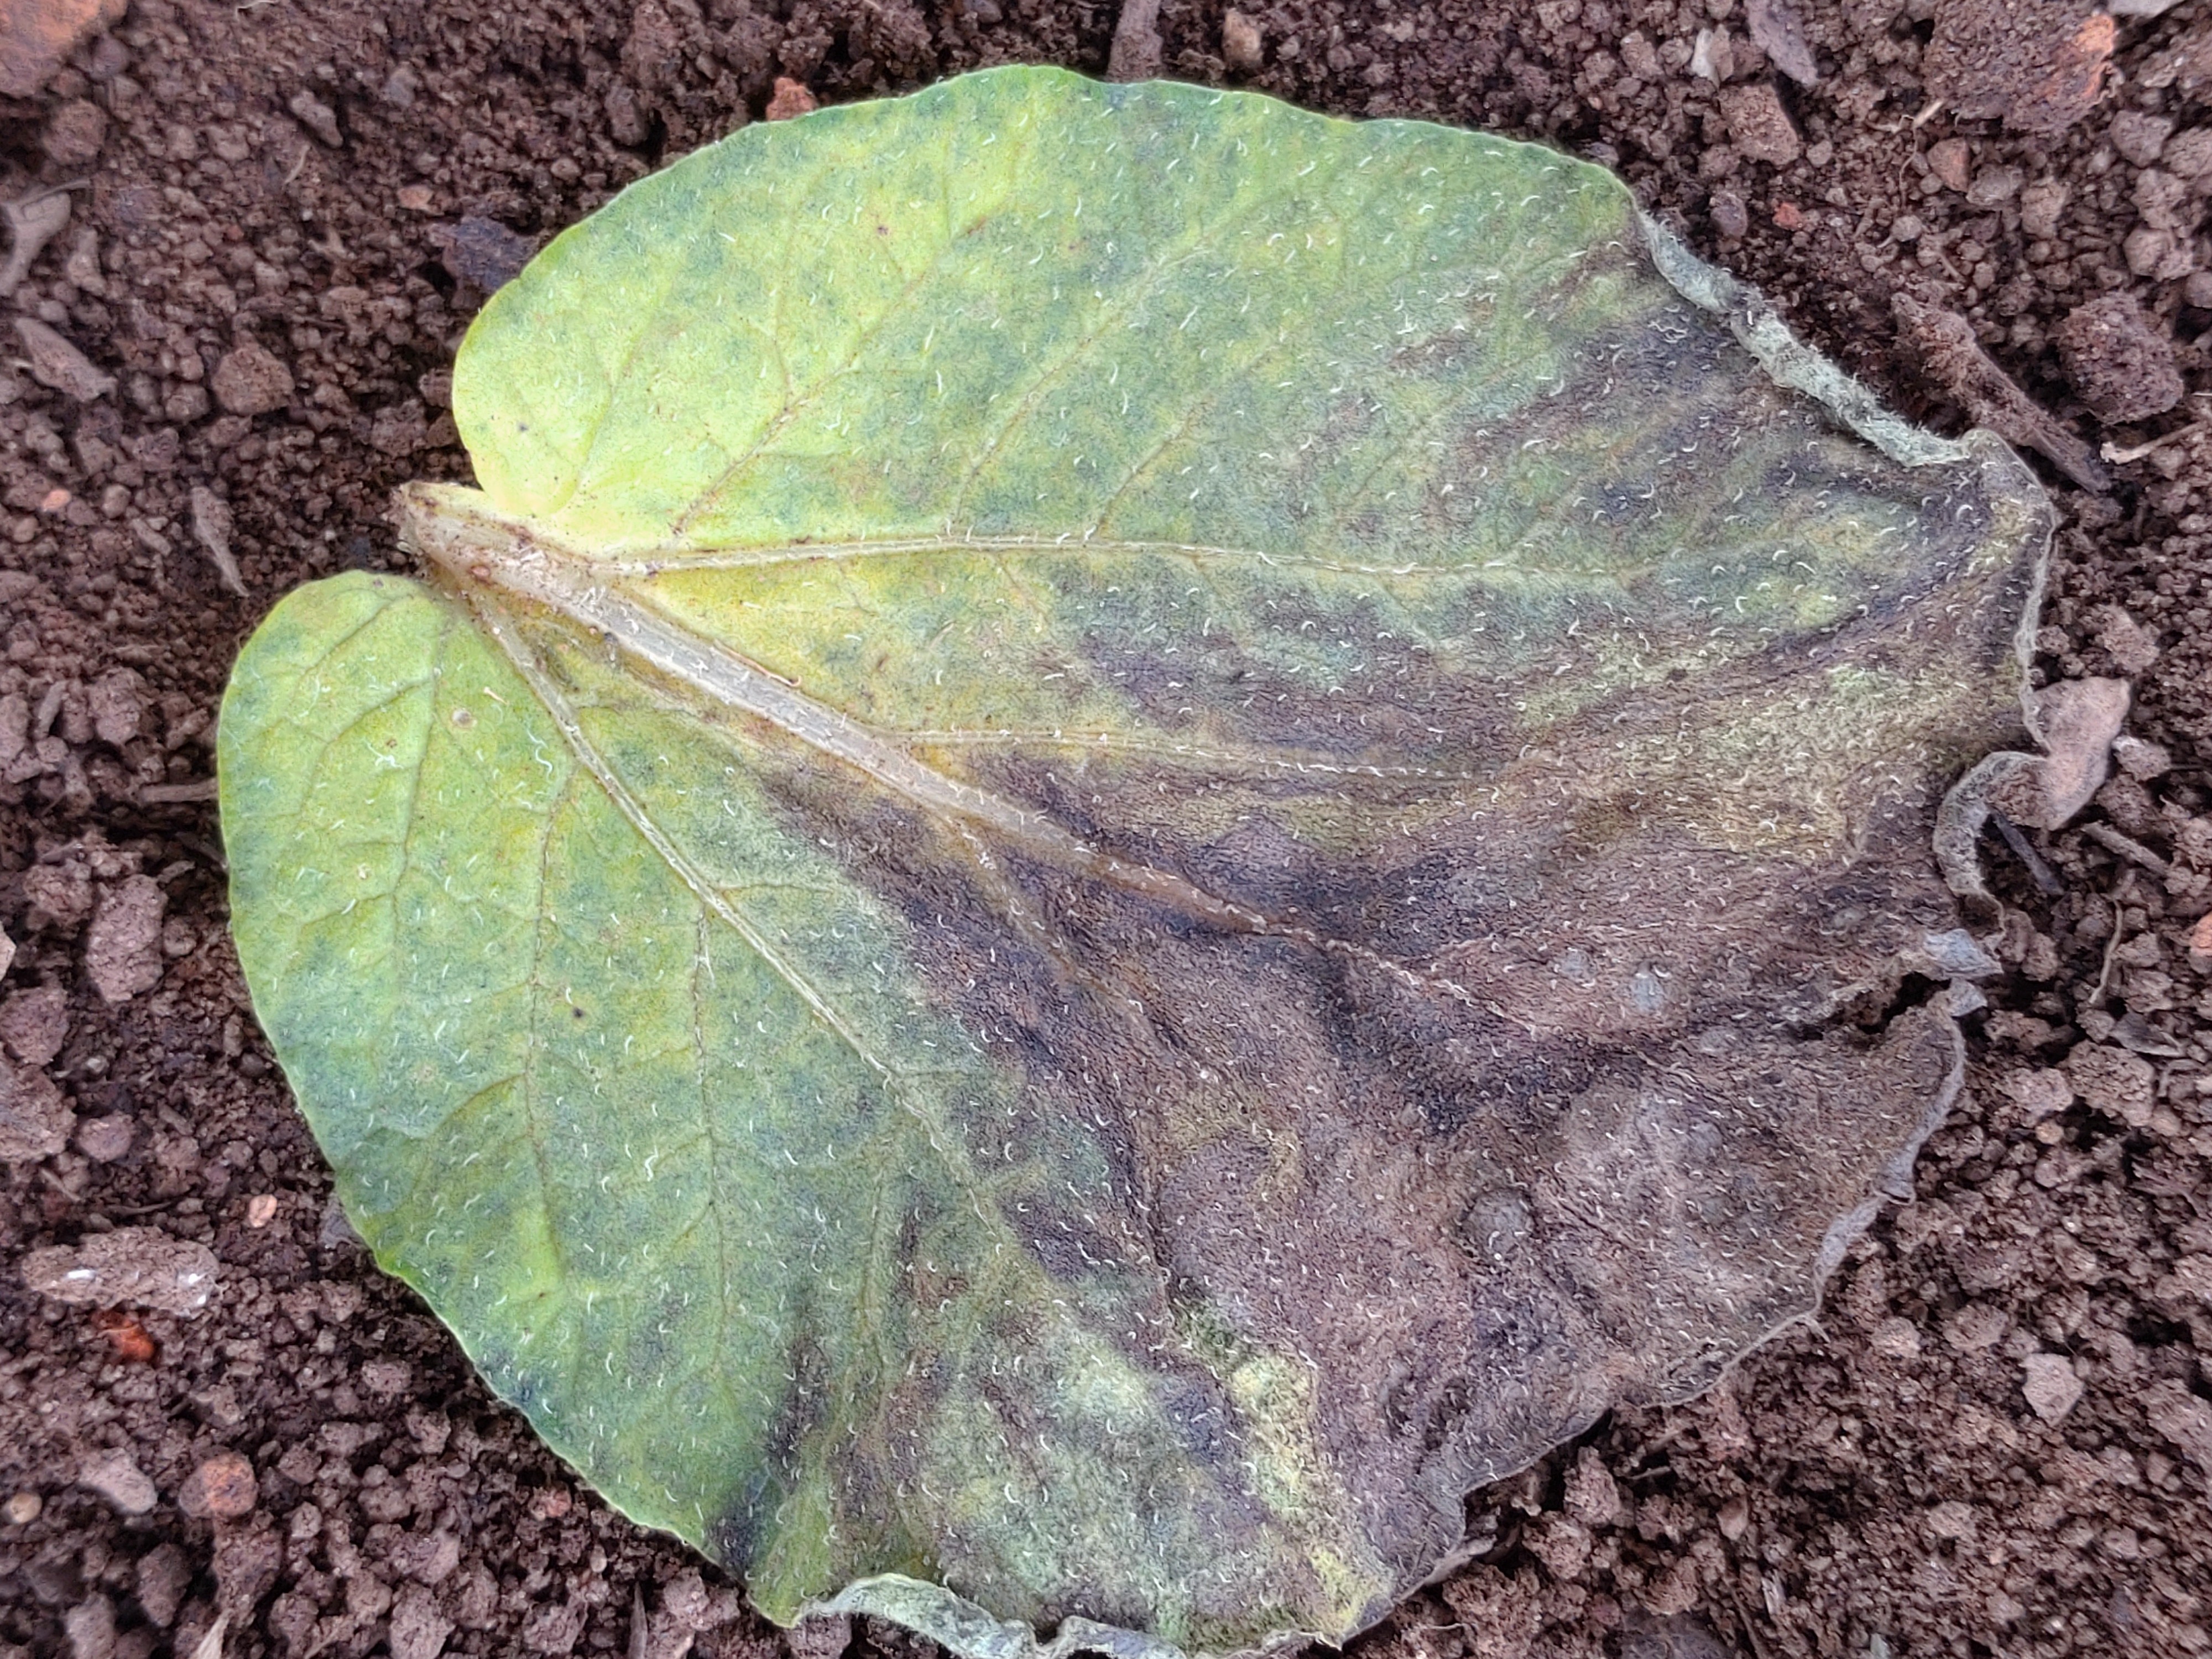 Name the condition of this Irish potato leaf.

late blight
